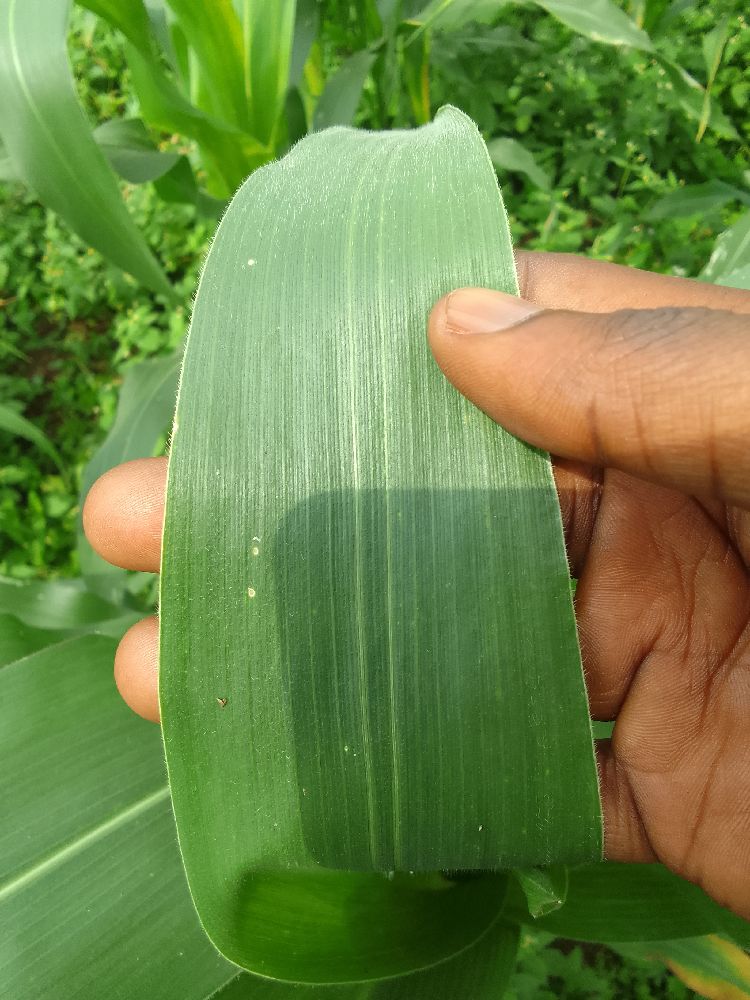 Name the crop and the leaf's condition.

maize, healthy
